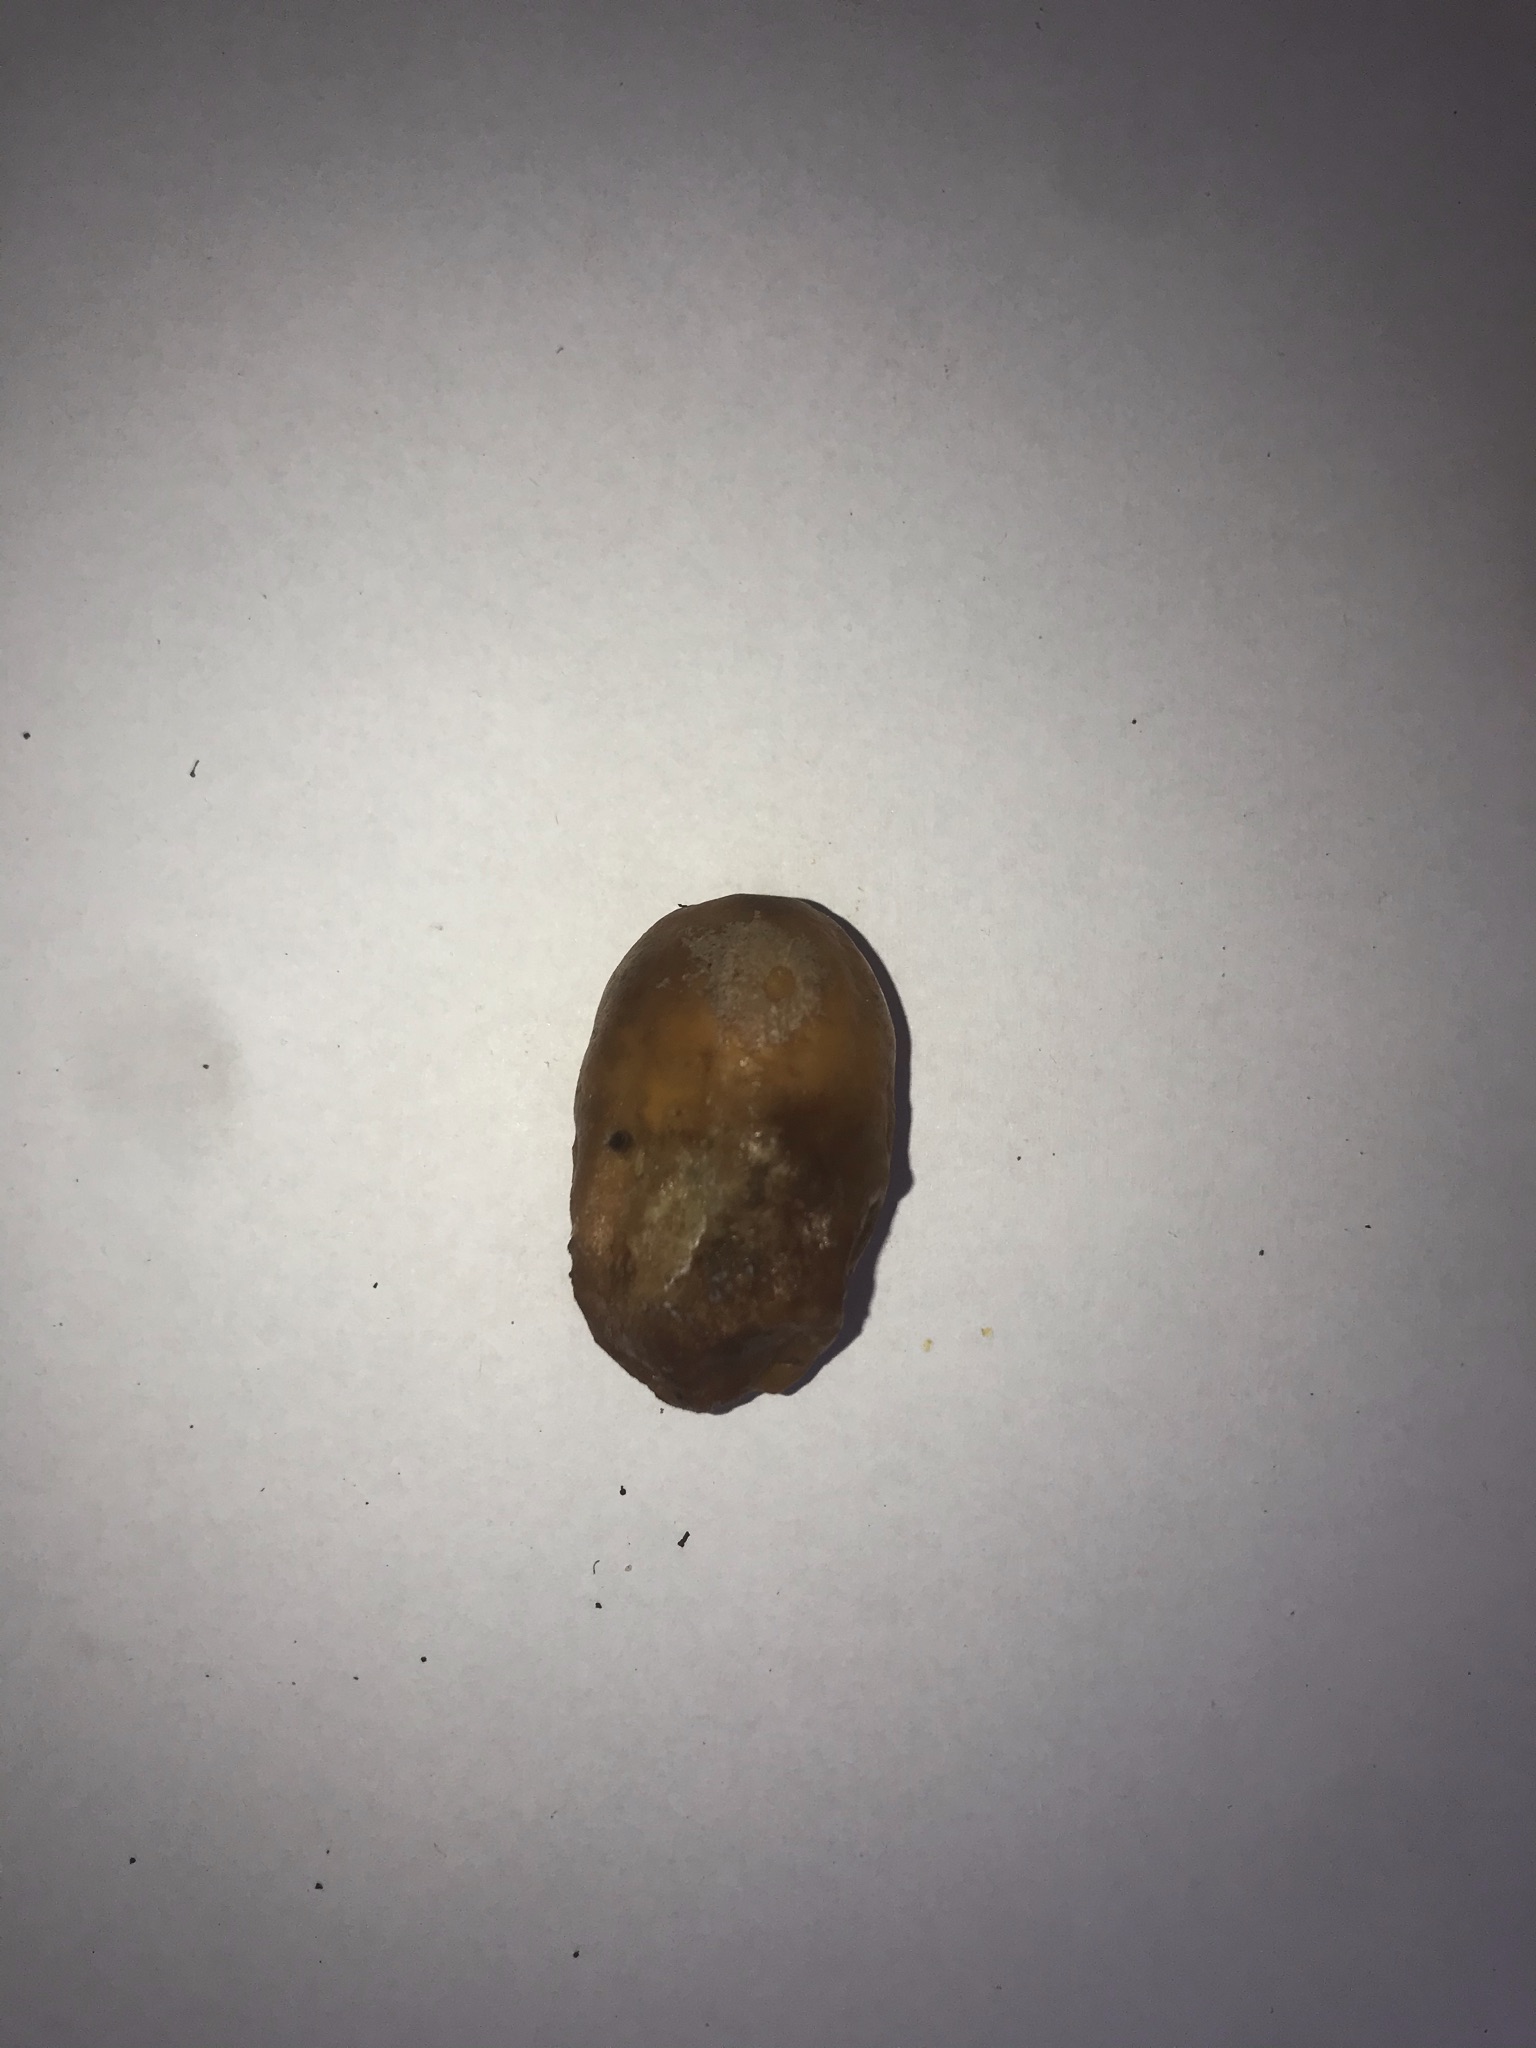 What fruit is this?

siriguela
